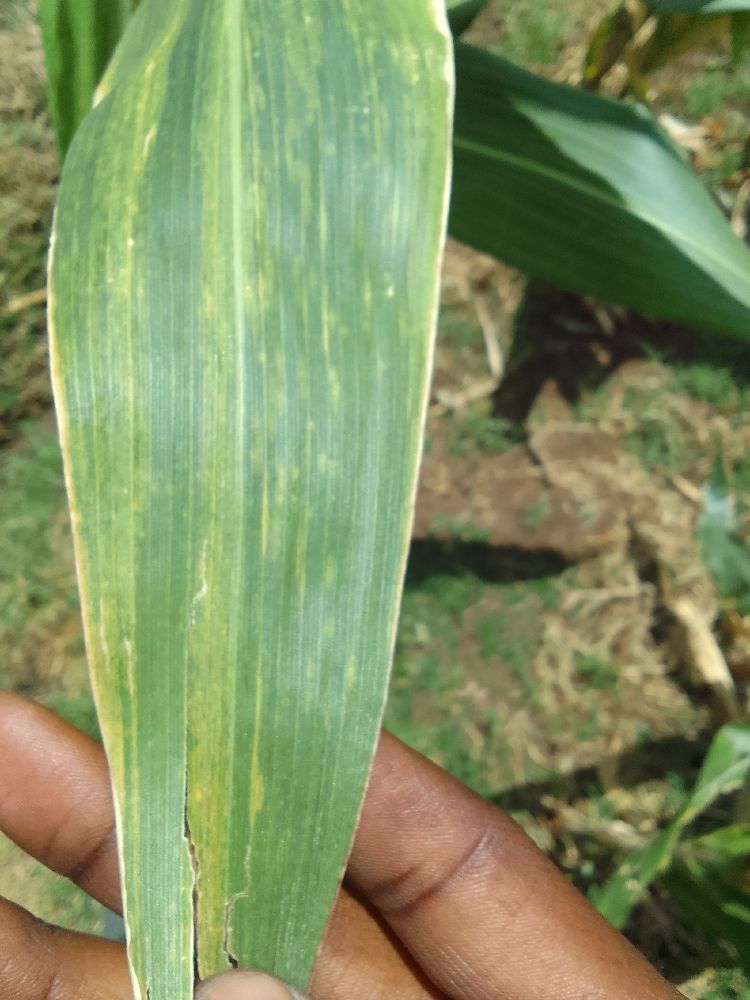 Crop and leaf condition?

maize, maize lethal necrosis
